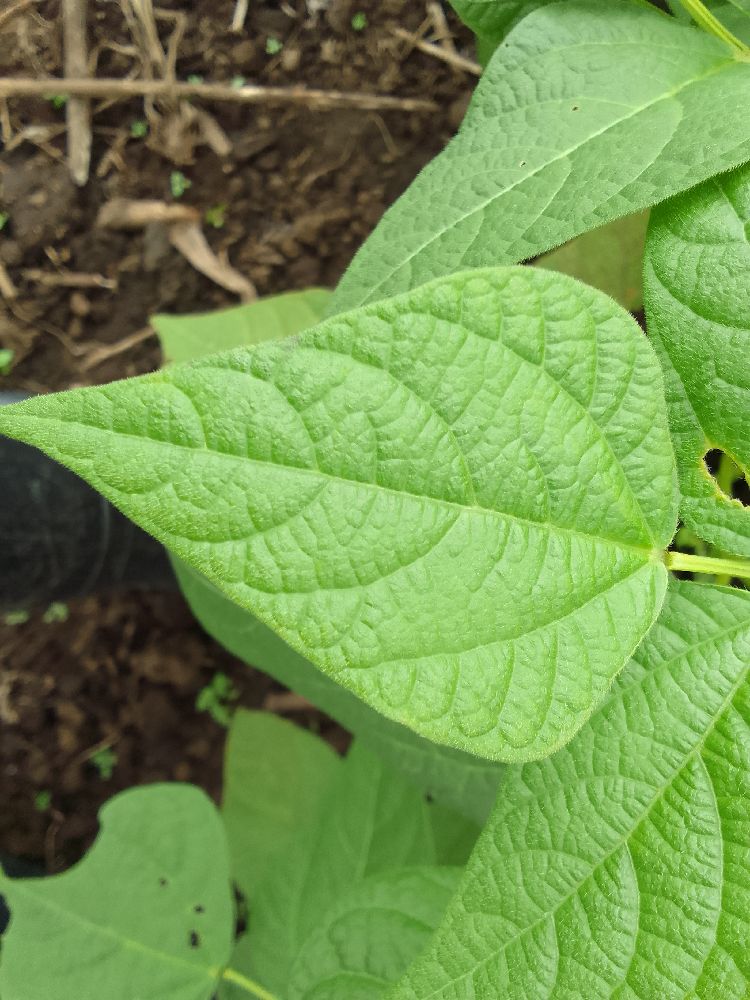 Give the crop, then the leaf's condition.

common bean, healthy
